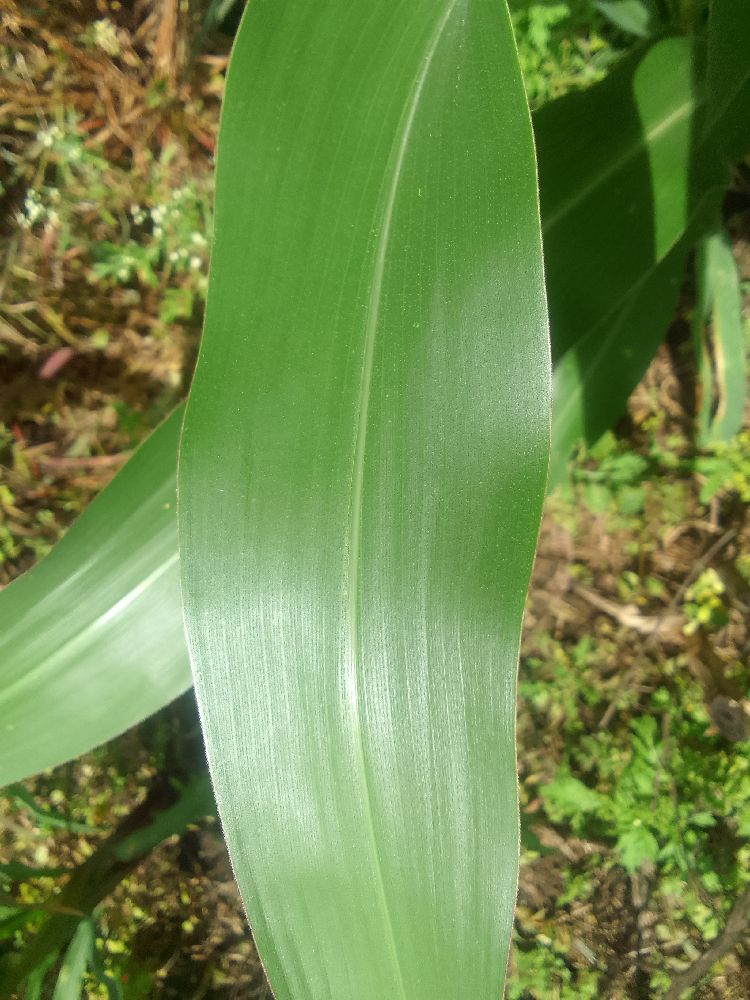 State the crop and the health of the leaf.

maize, healthy
